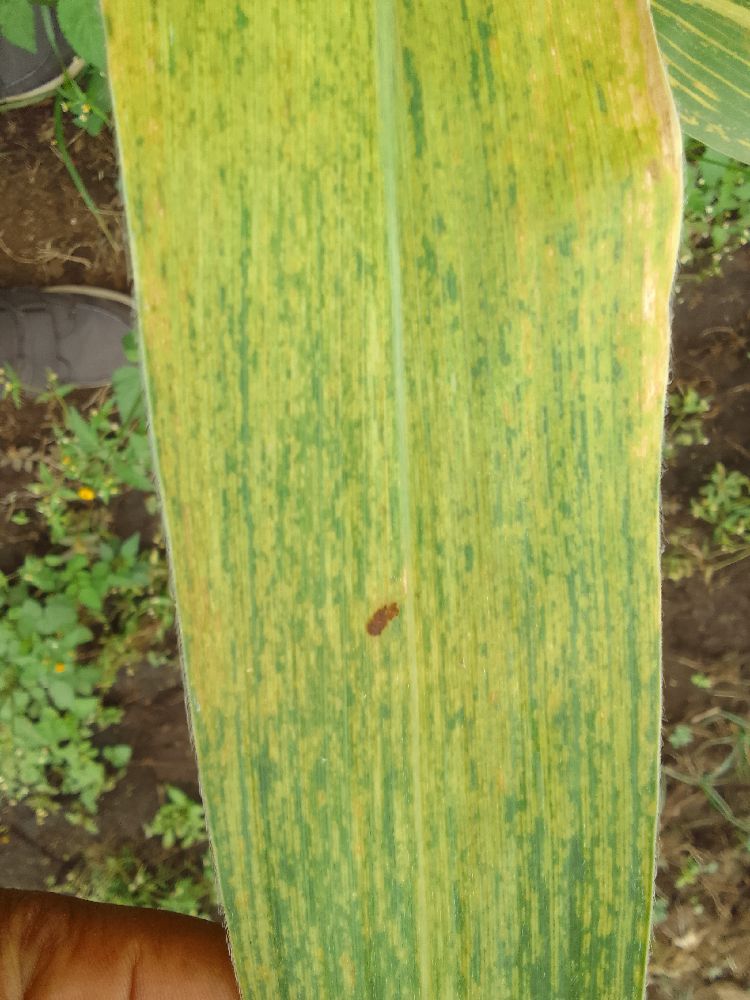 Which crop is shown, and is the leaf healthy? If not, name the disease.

maize, maize lethal necrosis
